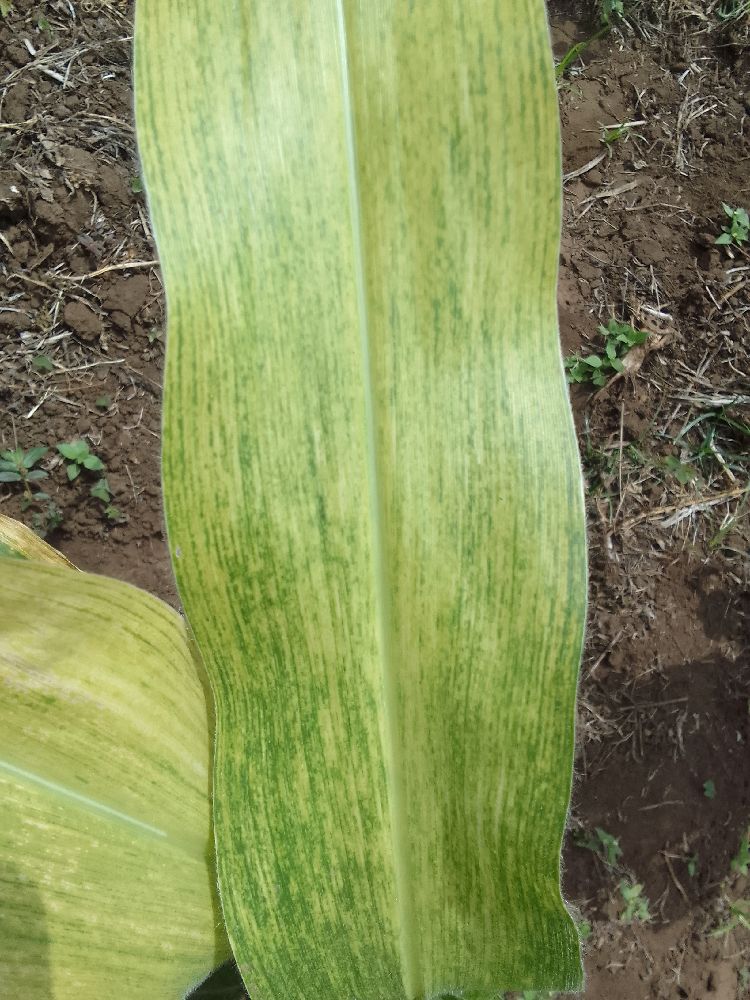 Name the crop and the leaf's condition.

maize, maize lethal necrosis
